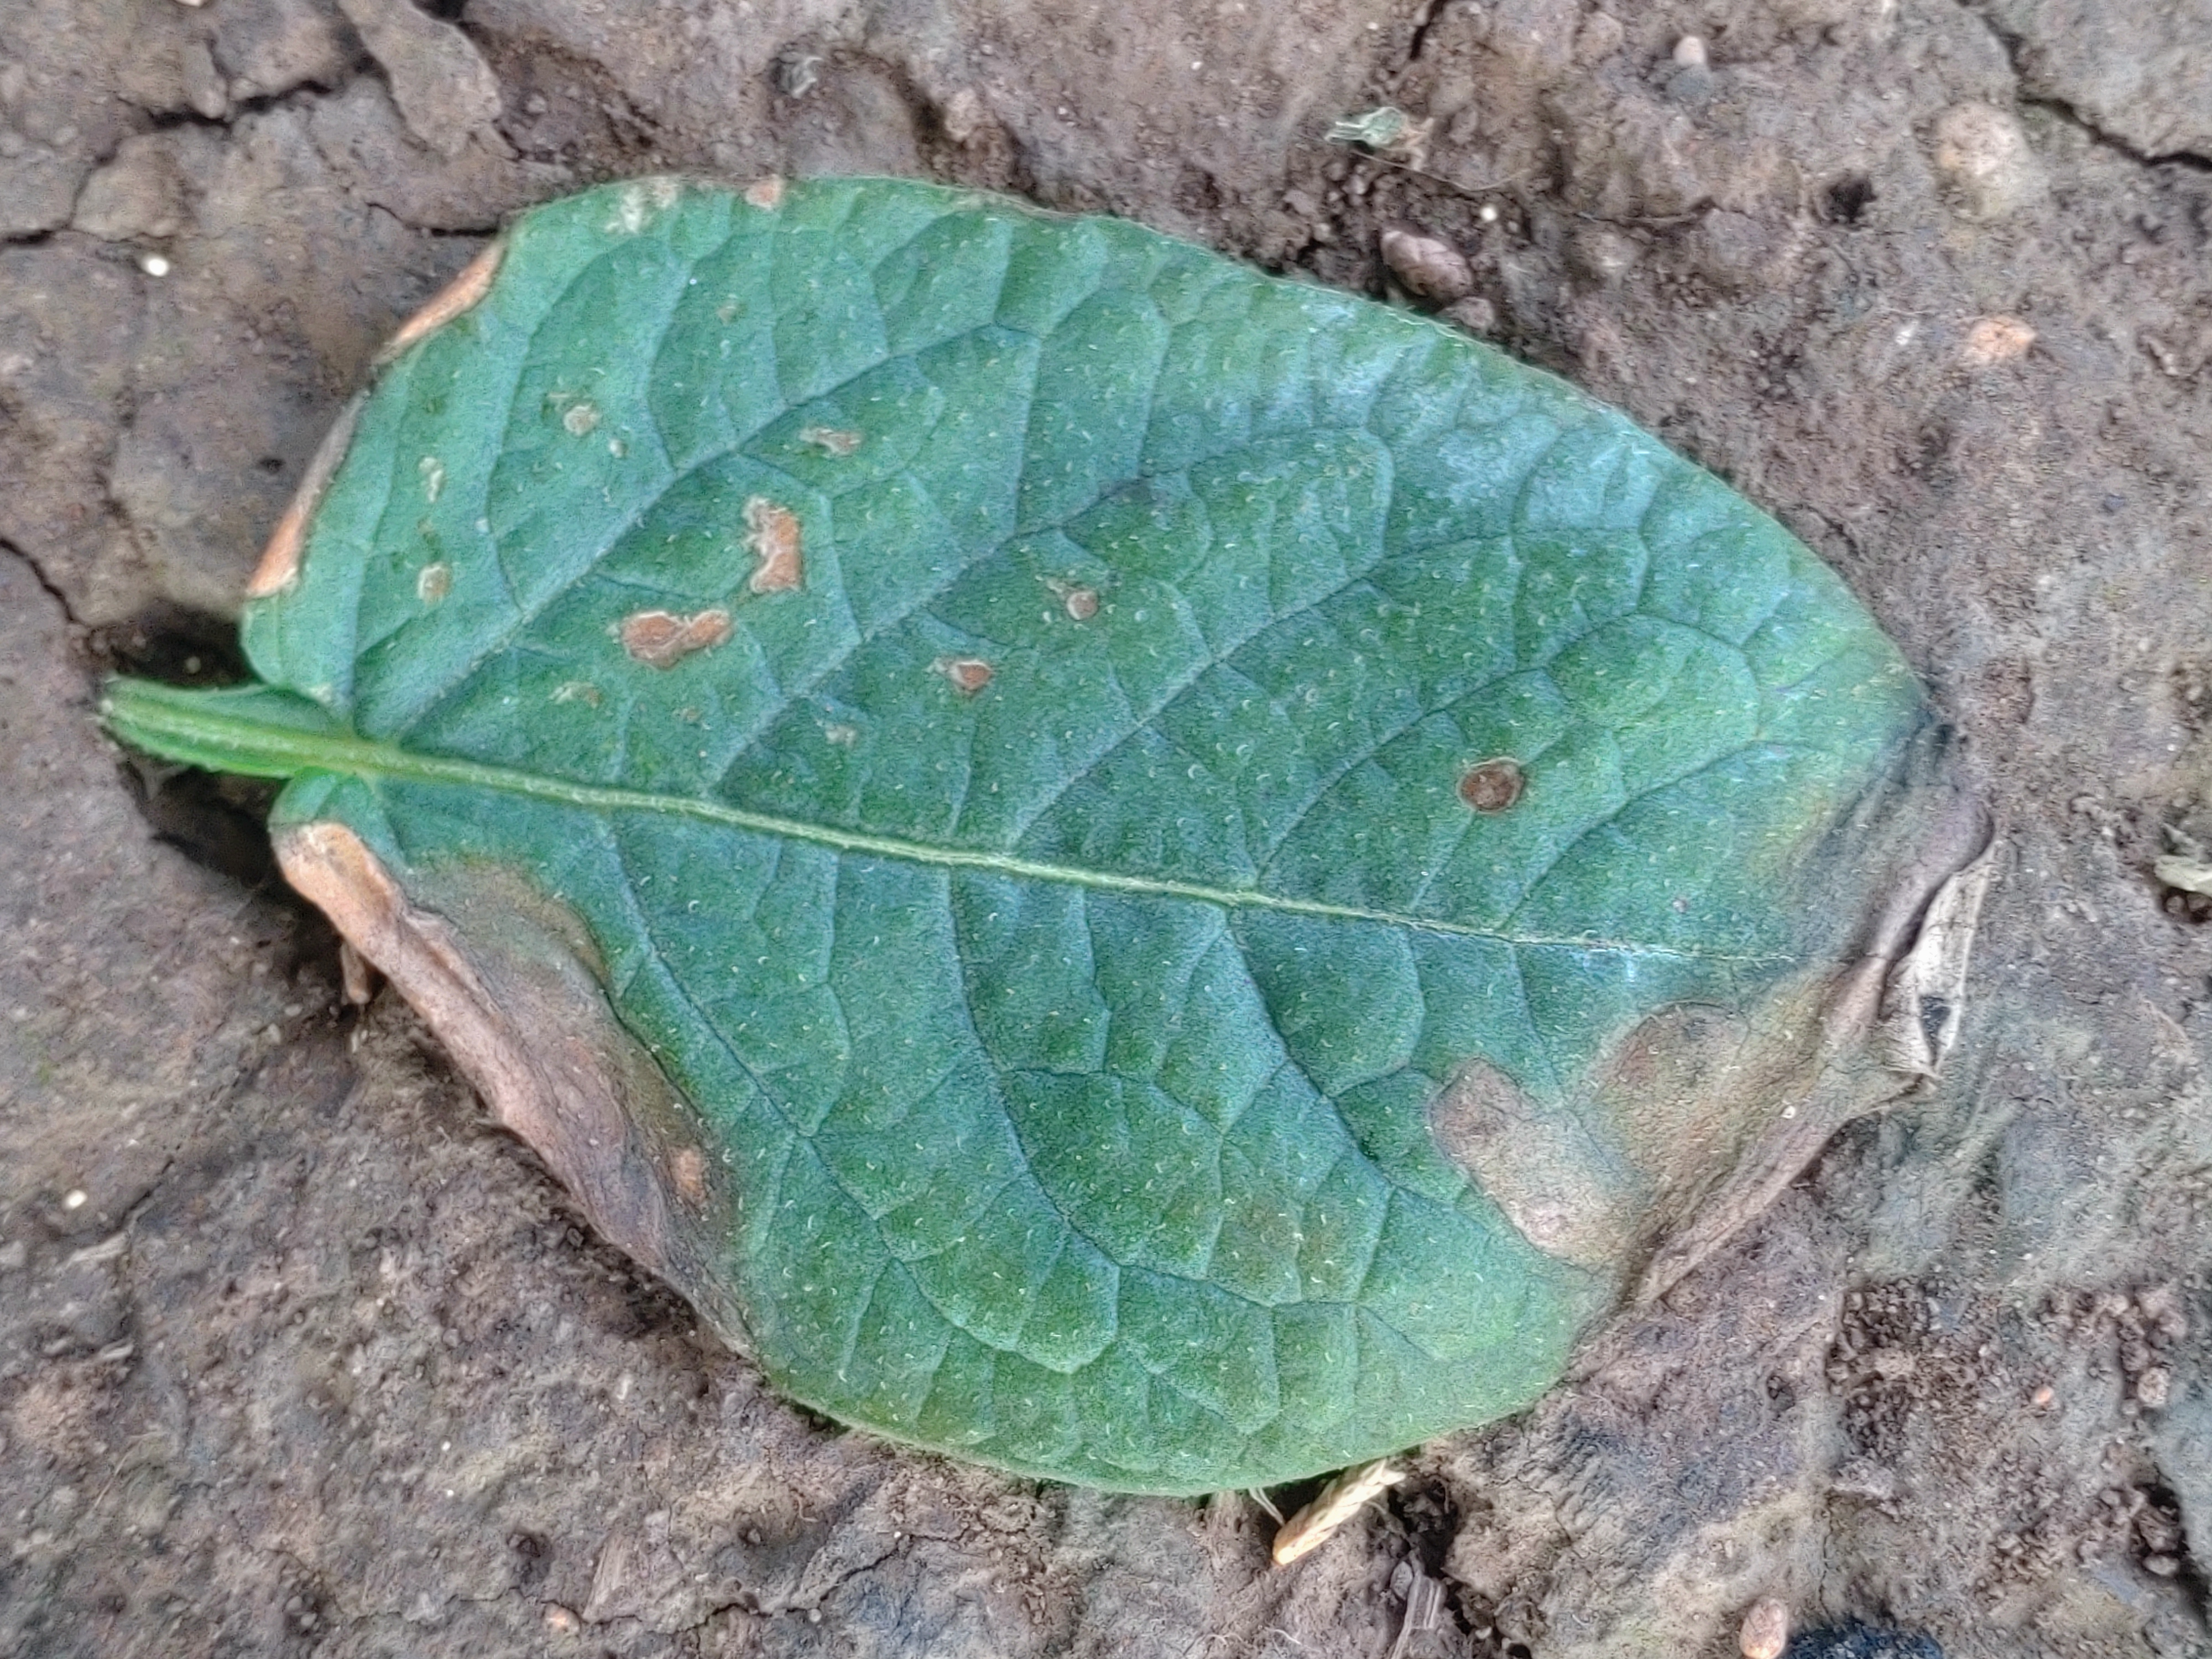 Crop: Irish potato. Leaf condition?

early blight
